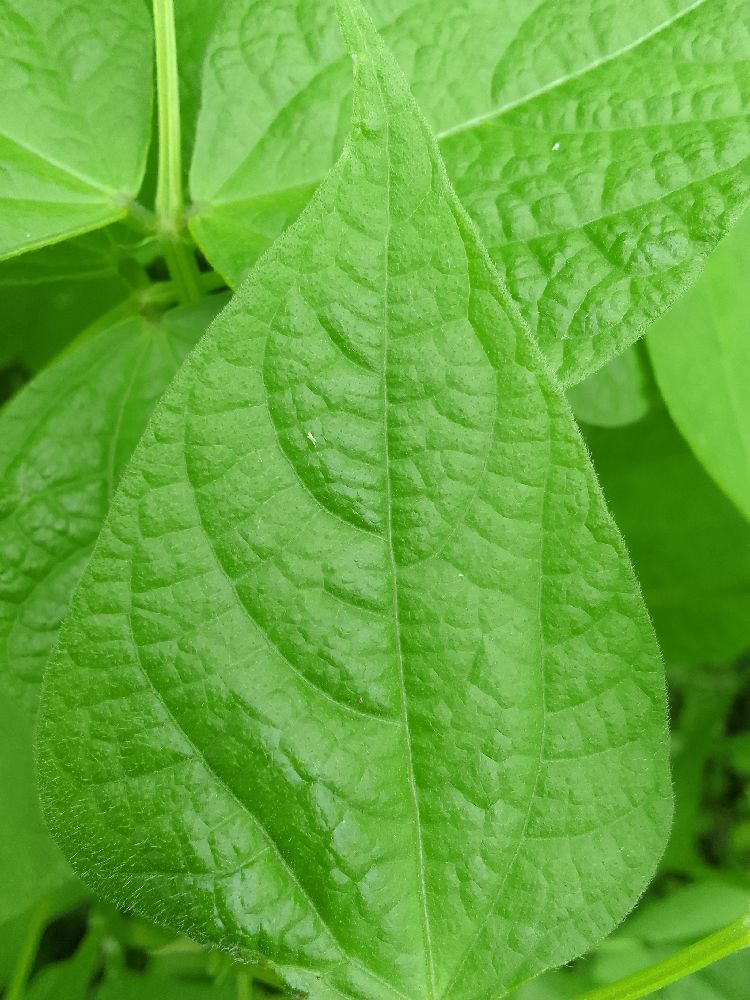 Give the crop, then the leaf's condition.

common bean, healthy
